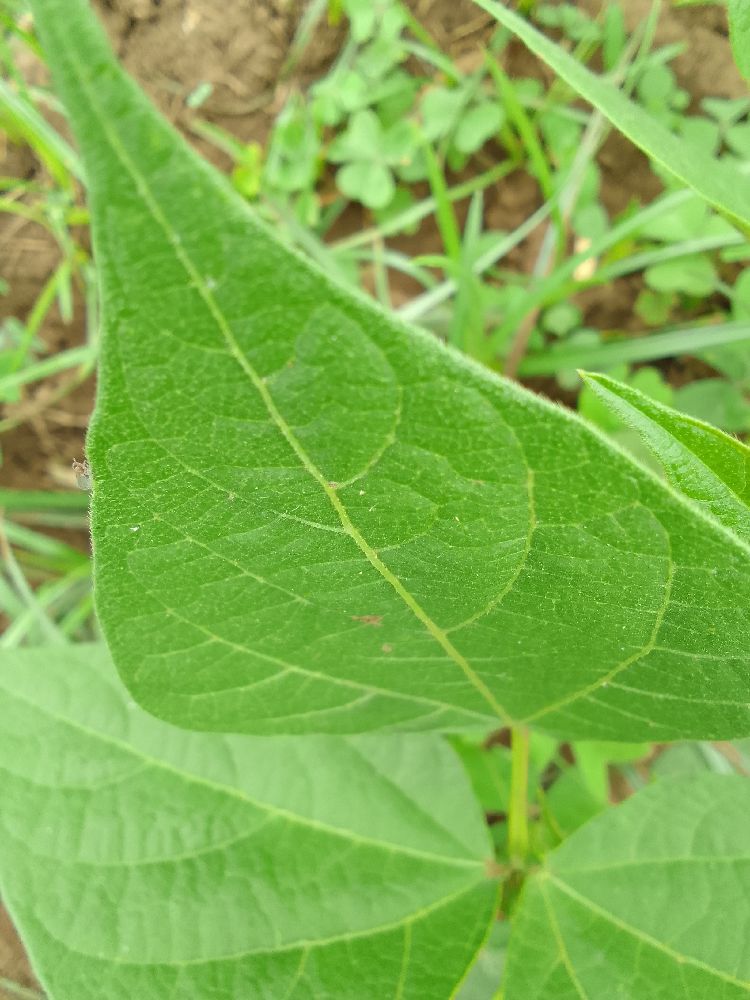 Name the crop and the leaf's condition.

common bean, healthy
